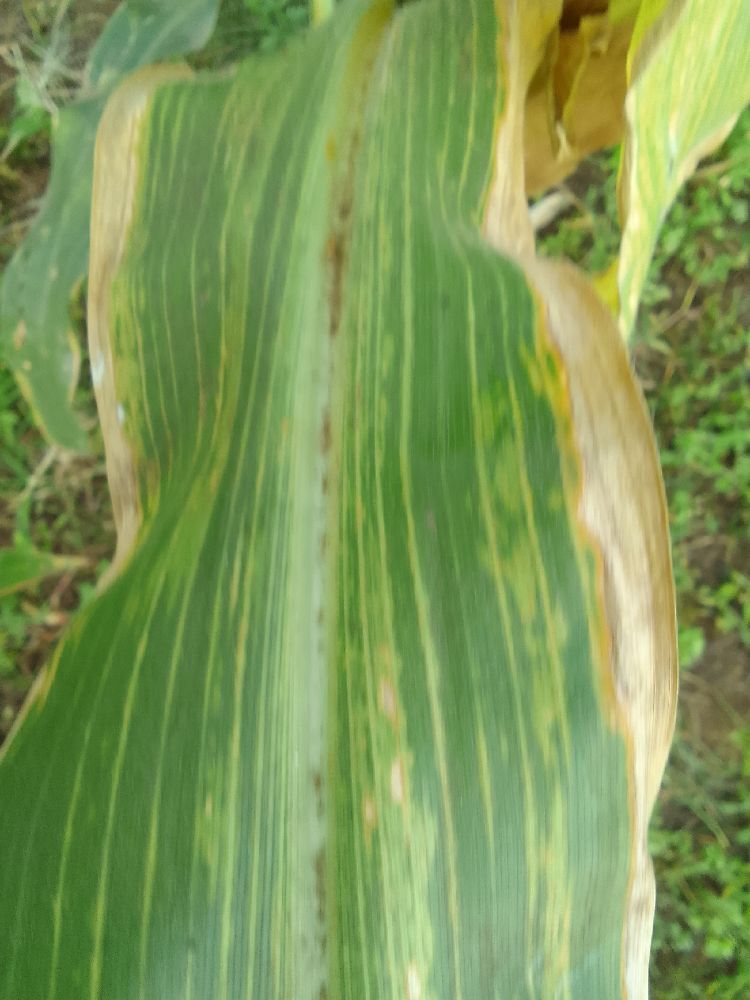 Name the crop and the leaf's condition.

maize, maize lethal necrosis
